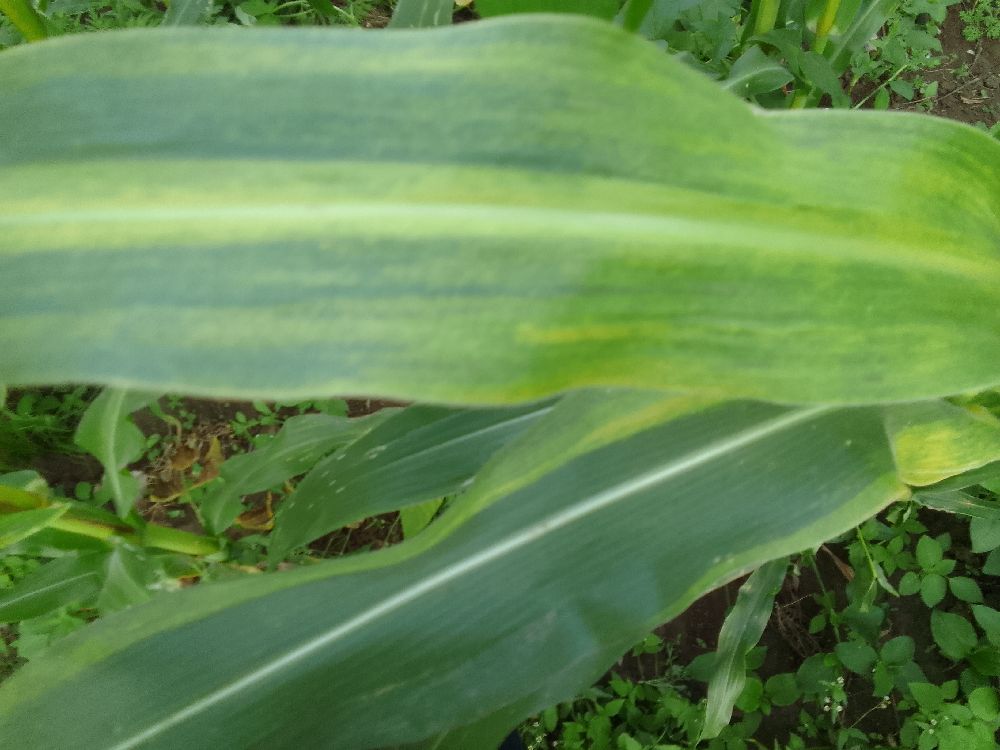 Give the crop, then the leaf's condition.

maize, maize lethal necrosis
